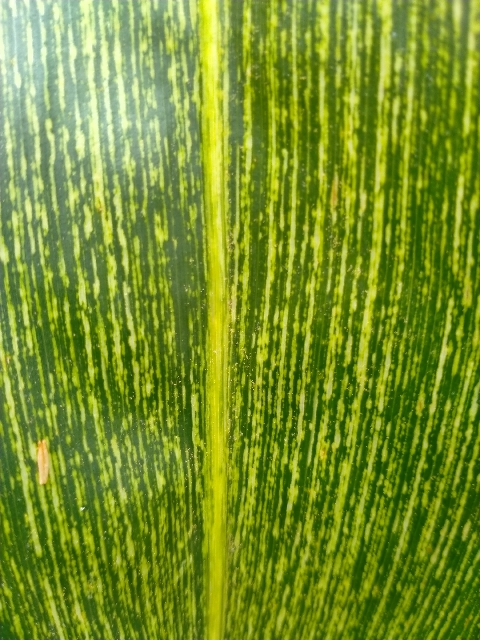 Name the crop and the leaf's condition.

maize, maize streak virus
